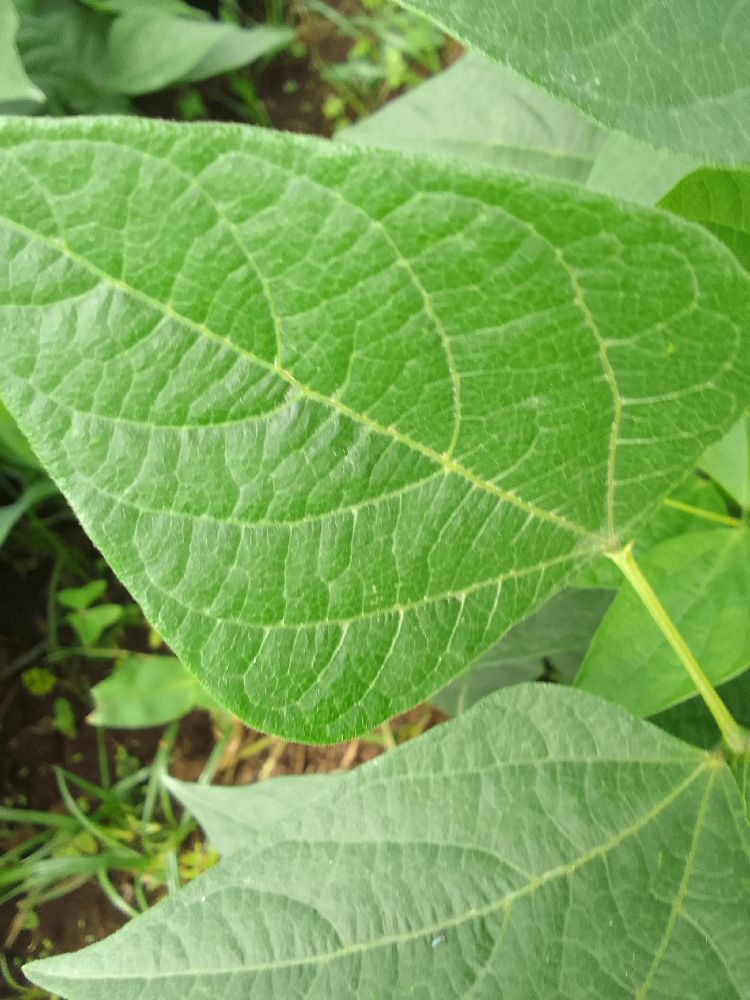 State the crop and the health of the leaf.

common bean, healthy
